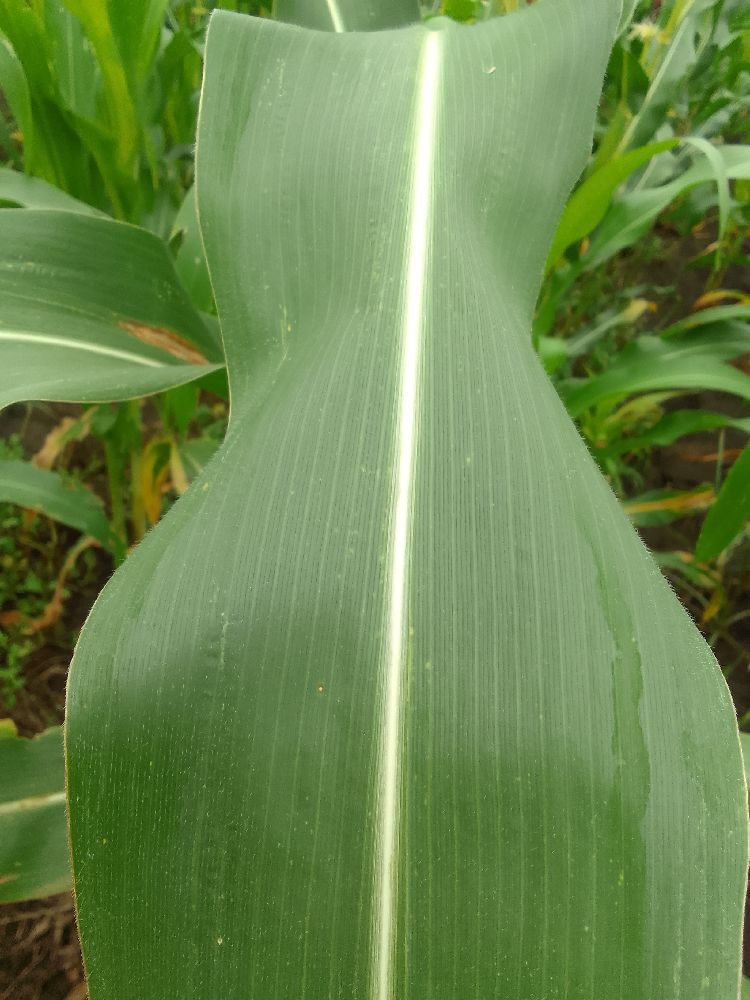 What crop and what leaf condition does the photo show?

maize, healthy
